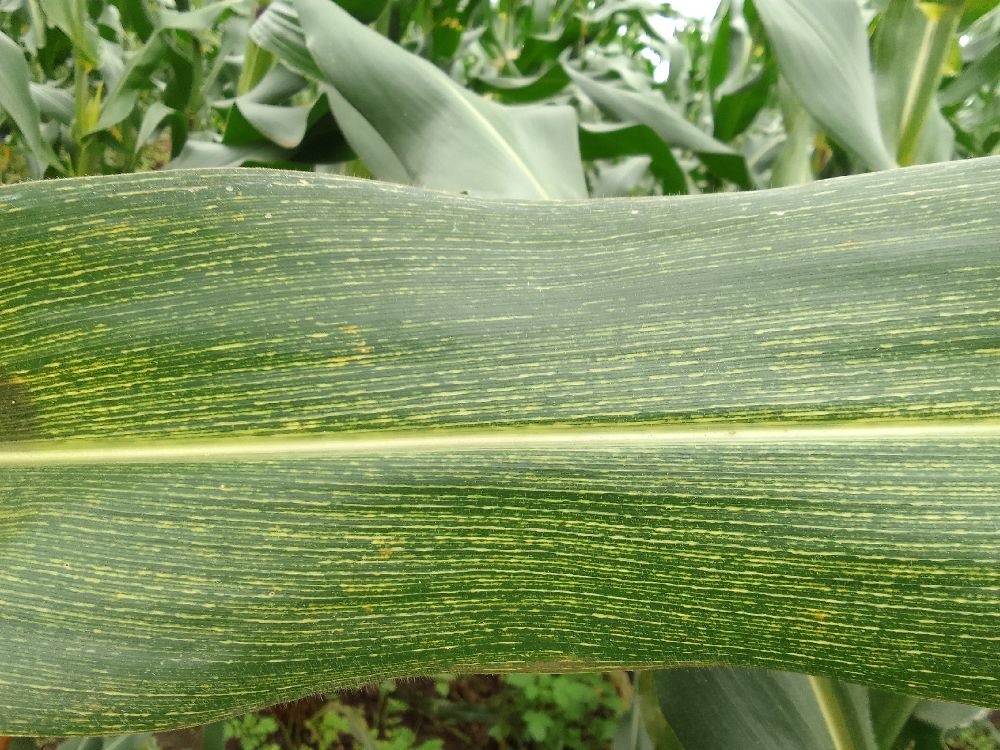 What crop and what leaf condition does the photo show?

maize, maize streak virus
